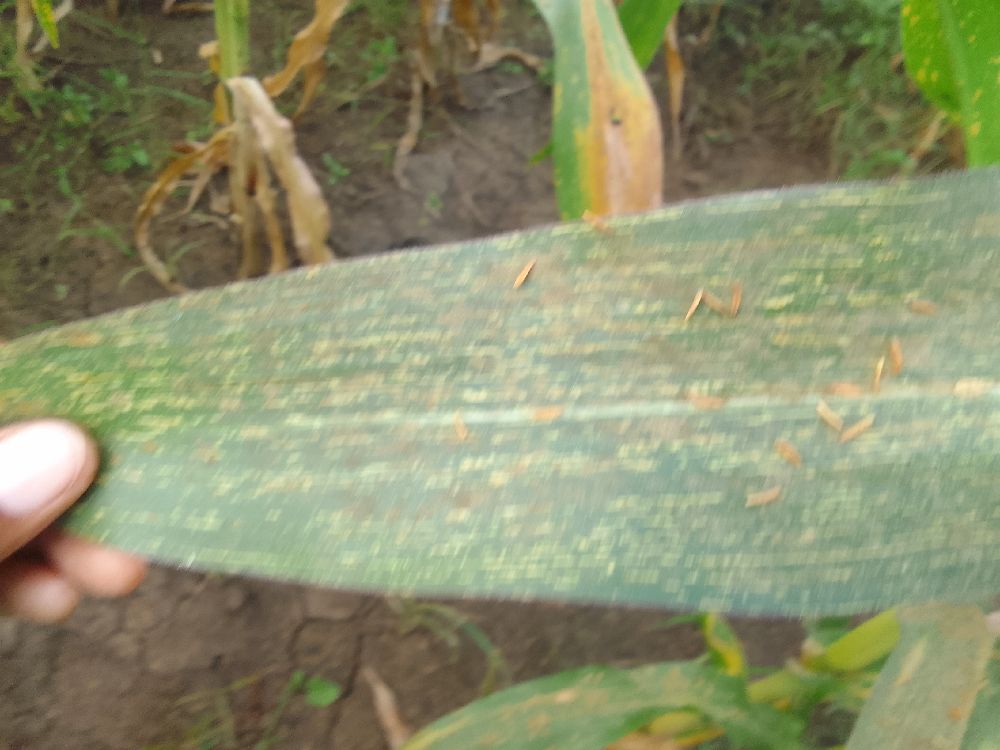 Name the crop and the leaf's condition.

maize, maize streak virus
